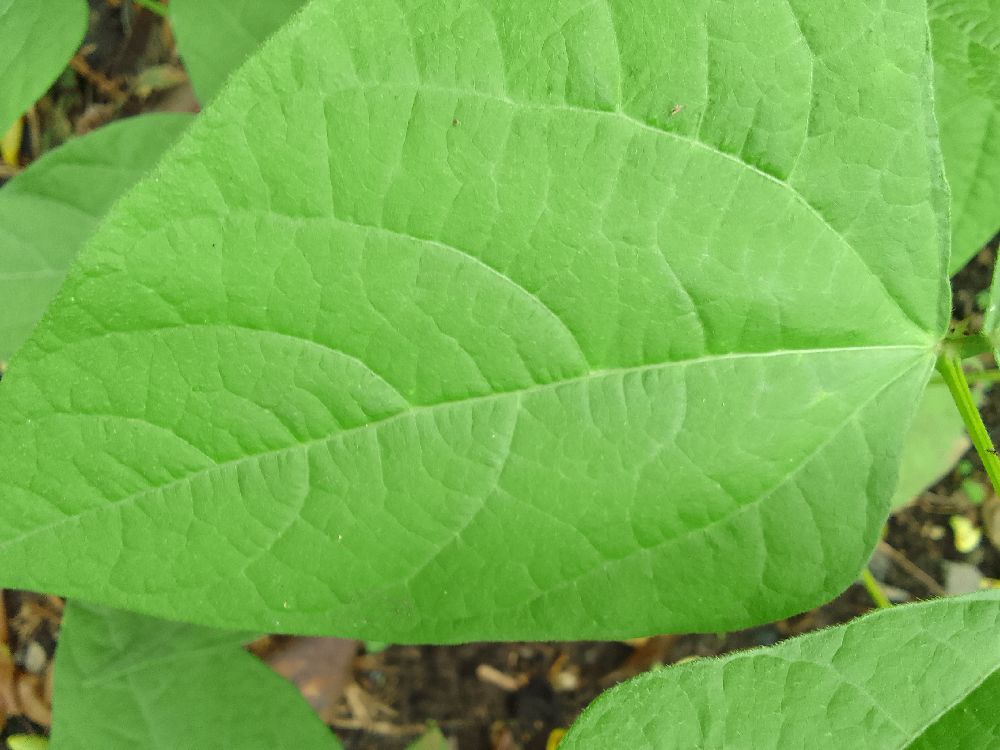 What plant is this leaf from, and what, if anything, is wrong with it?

common bean, healthy
